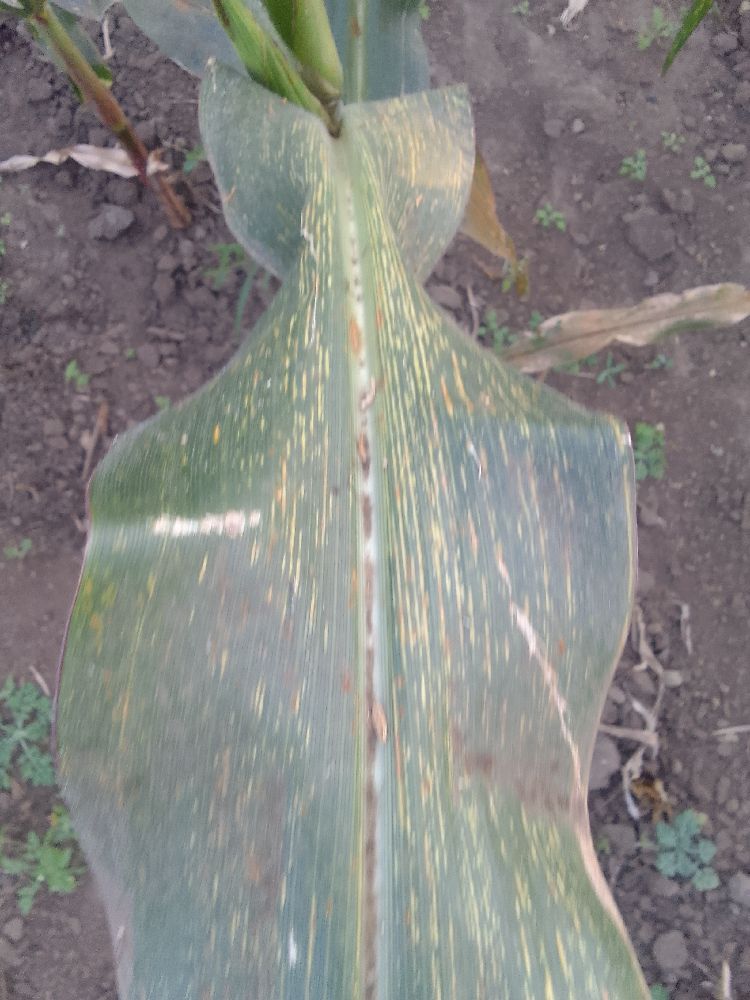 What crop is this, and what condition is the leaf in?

maize, maize streak virus
